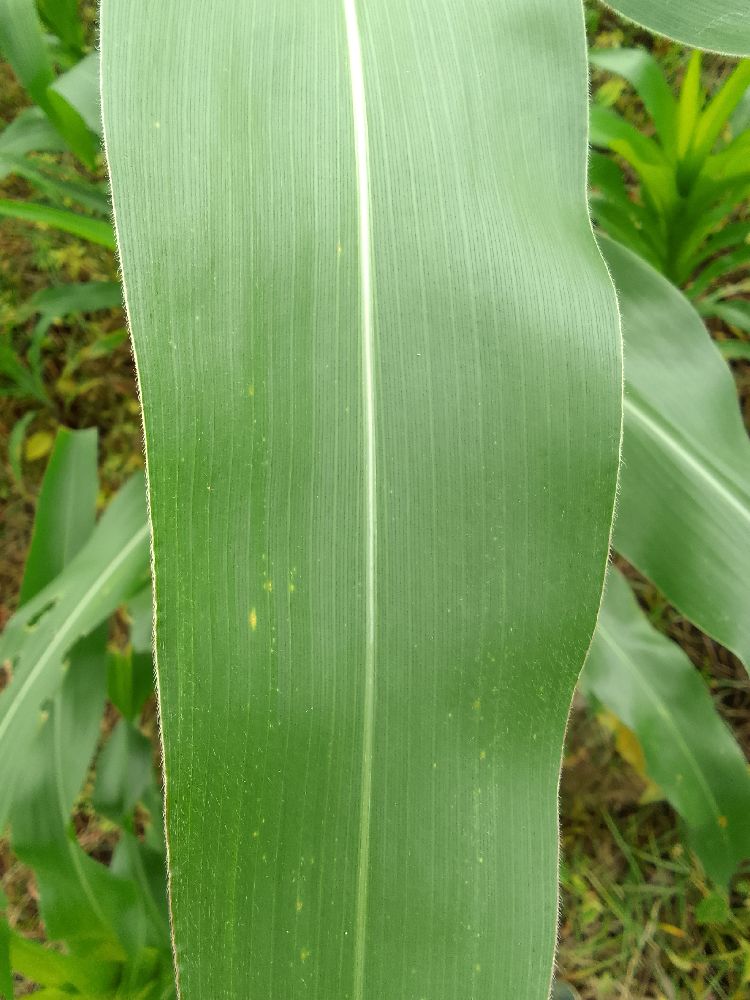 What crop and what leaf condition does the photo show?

maize, healthy
